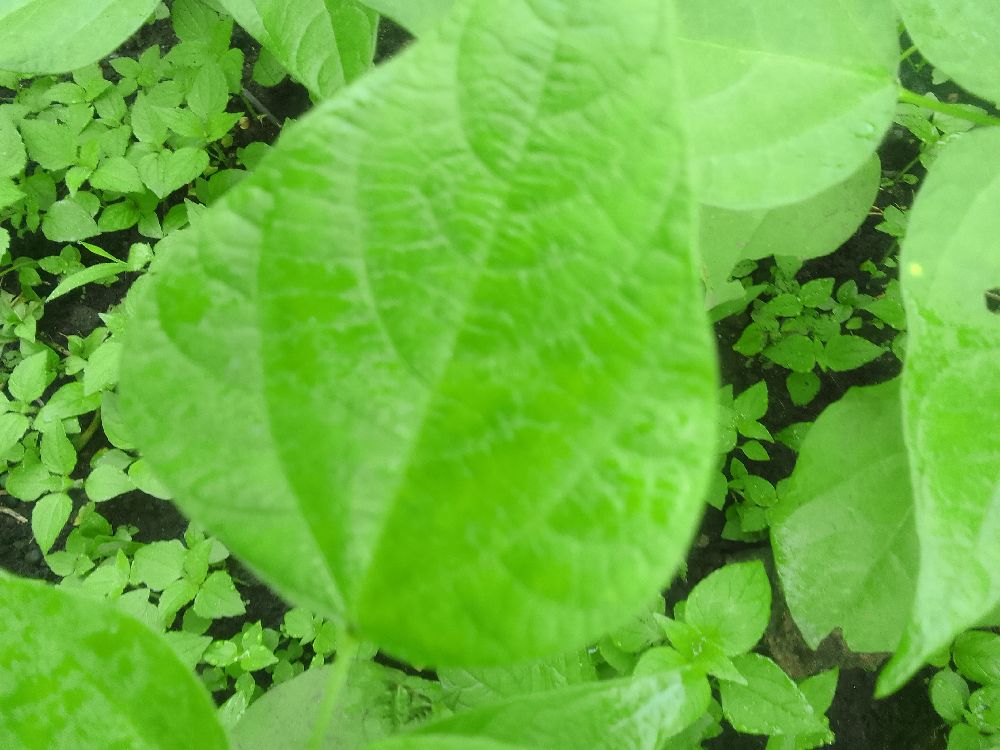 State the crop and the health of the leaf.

common bean, healthy
